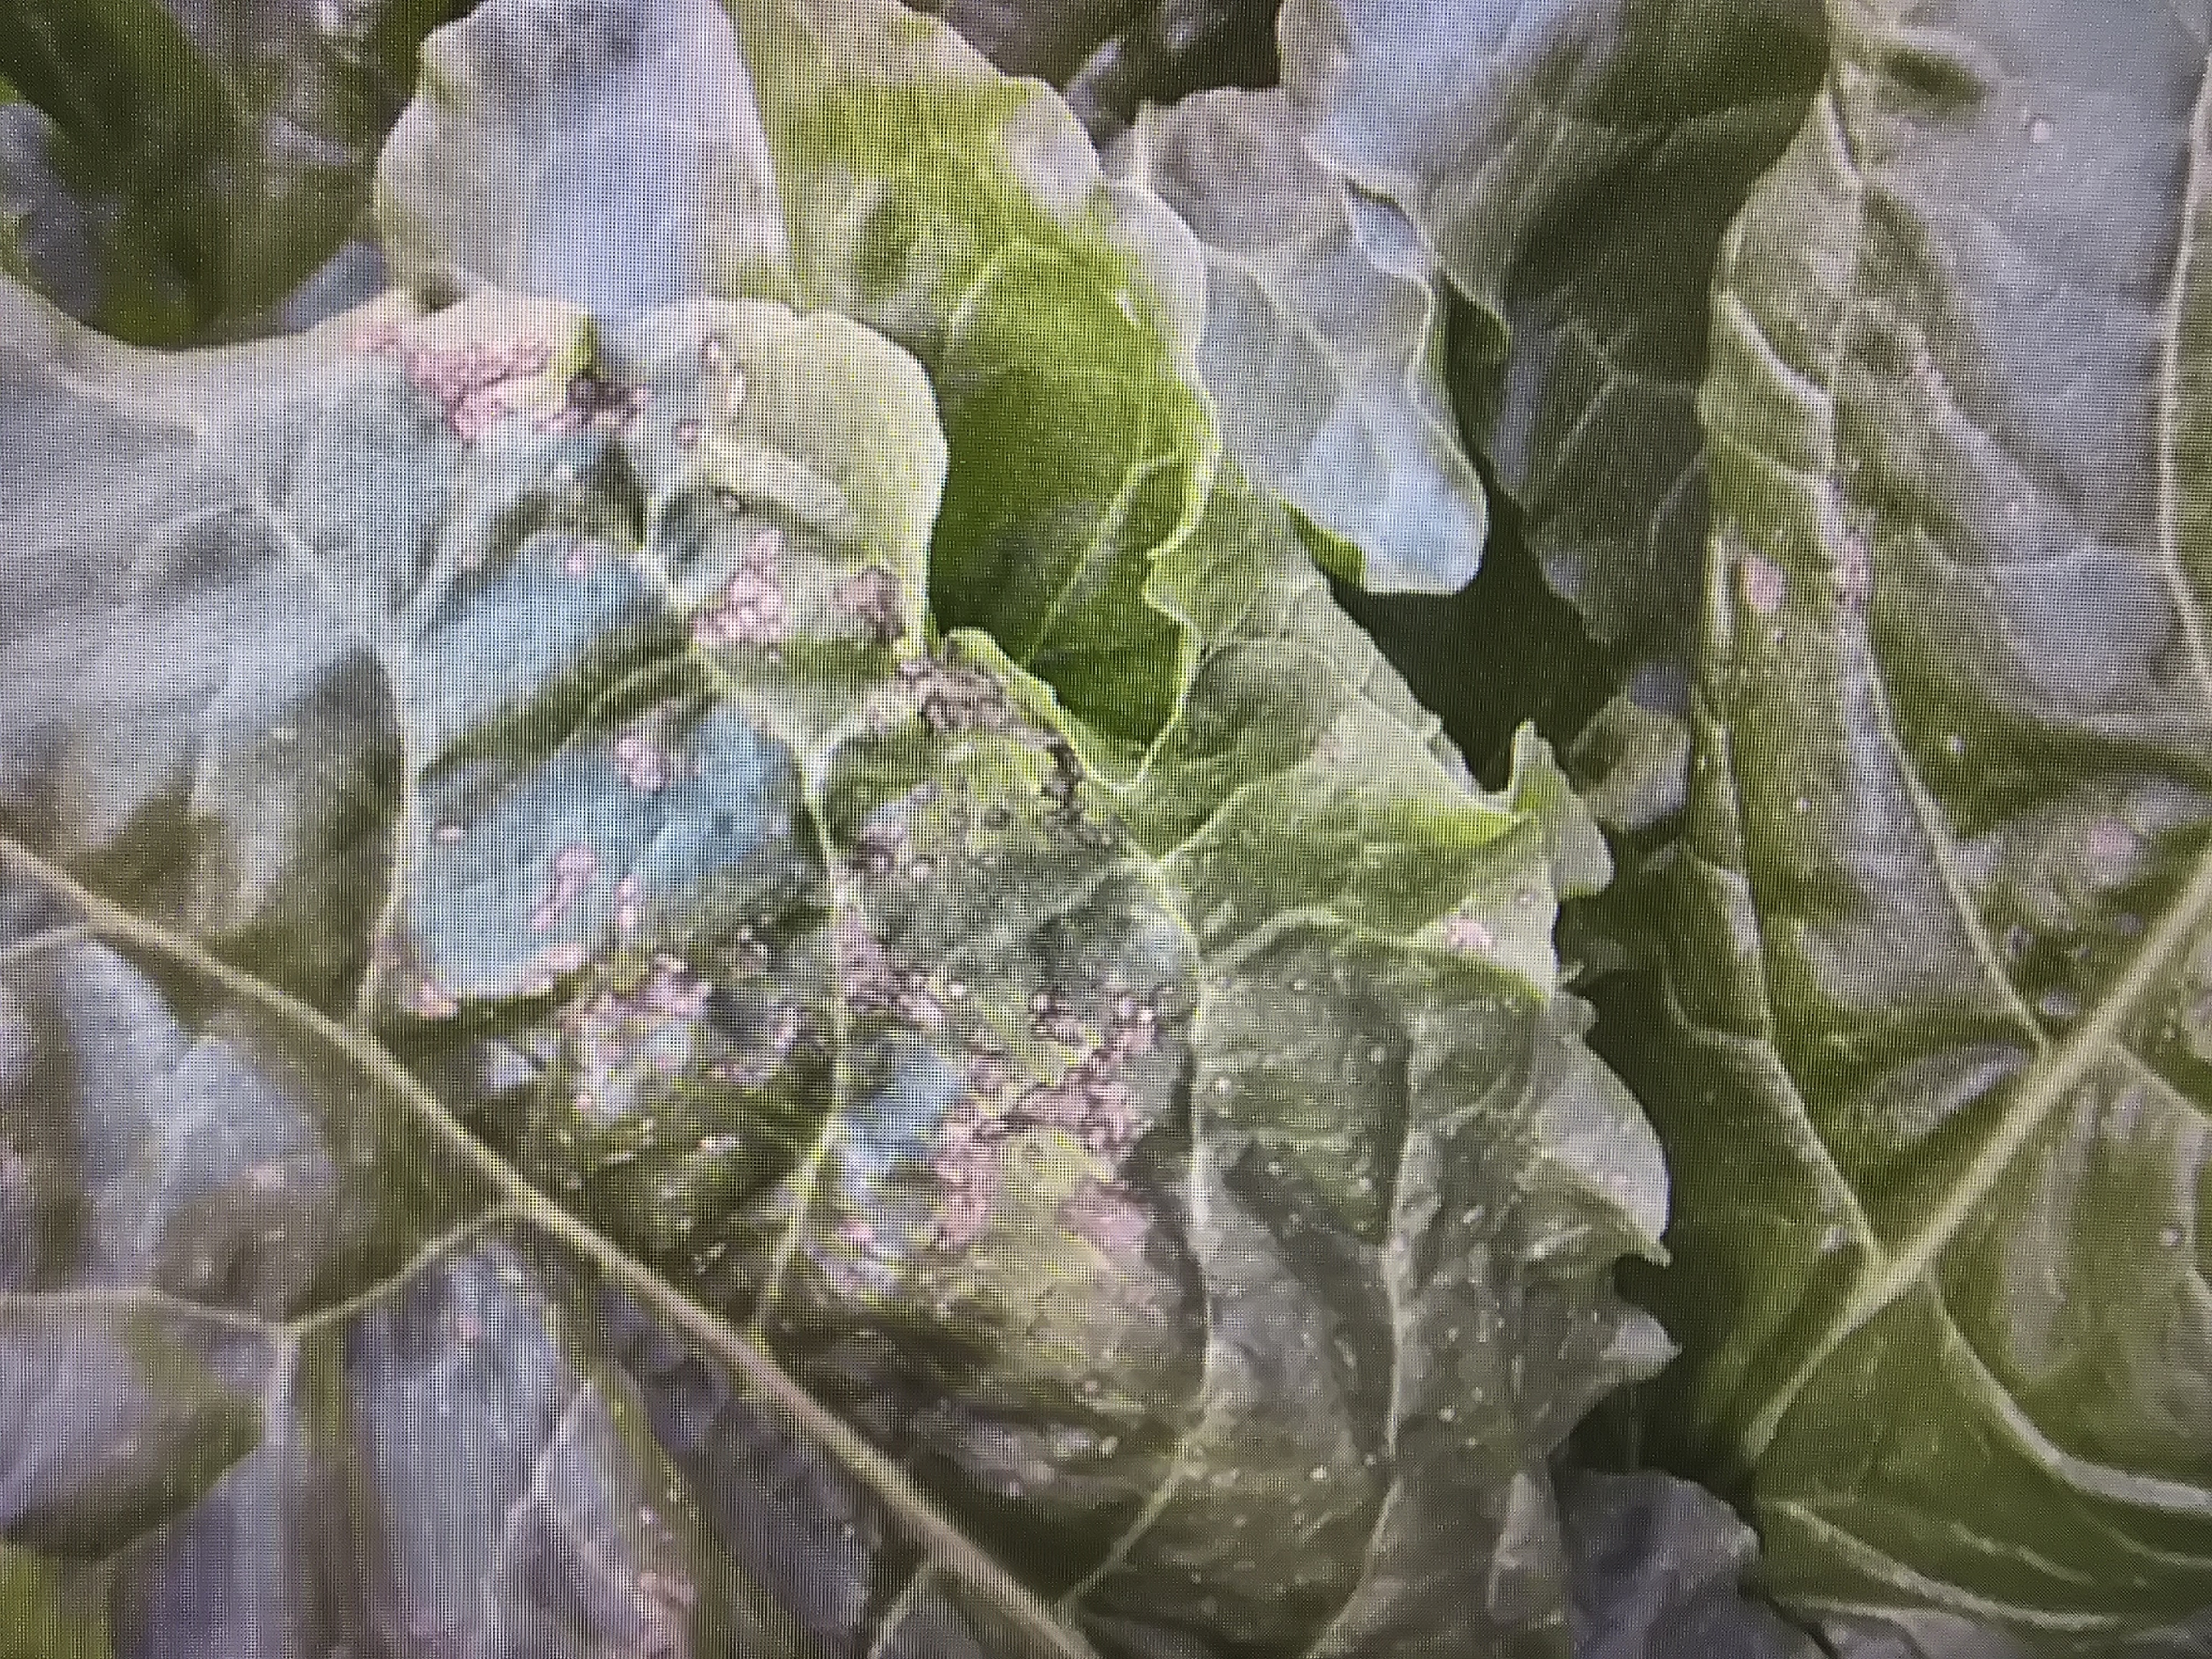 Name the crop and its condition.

beet, cercospora
